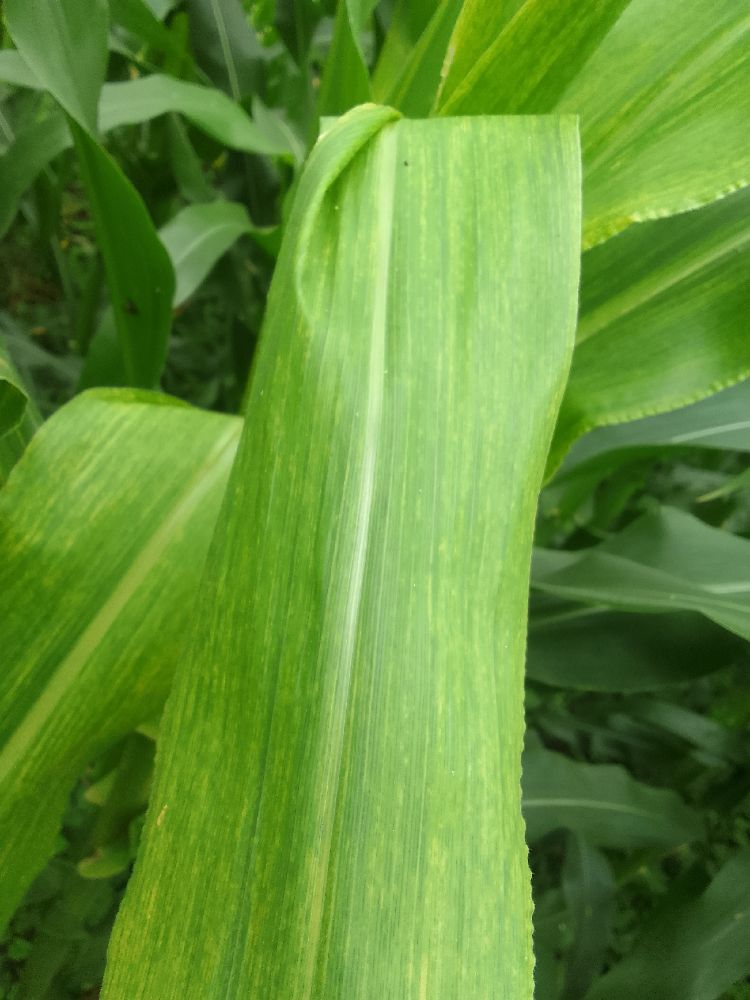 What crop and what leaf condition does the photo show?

maize, maize lethal necrosis
